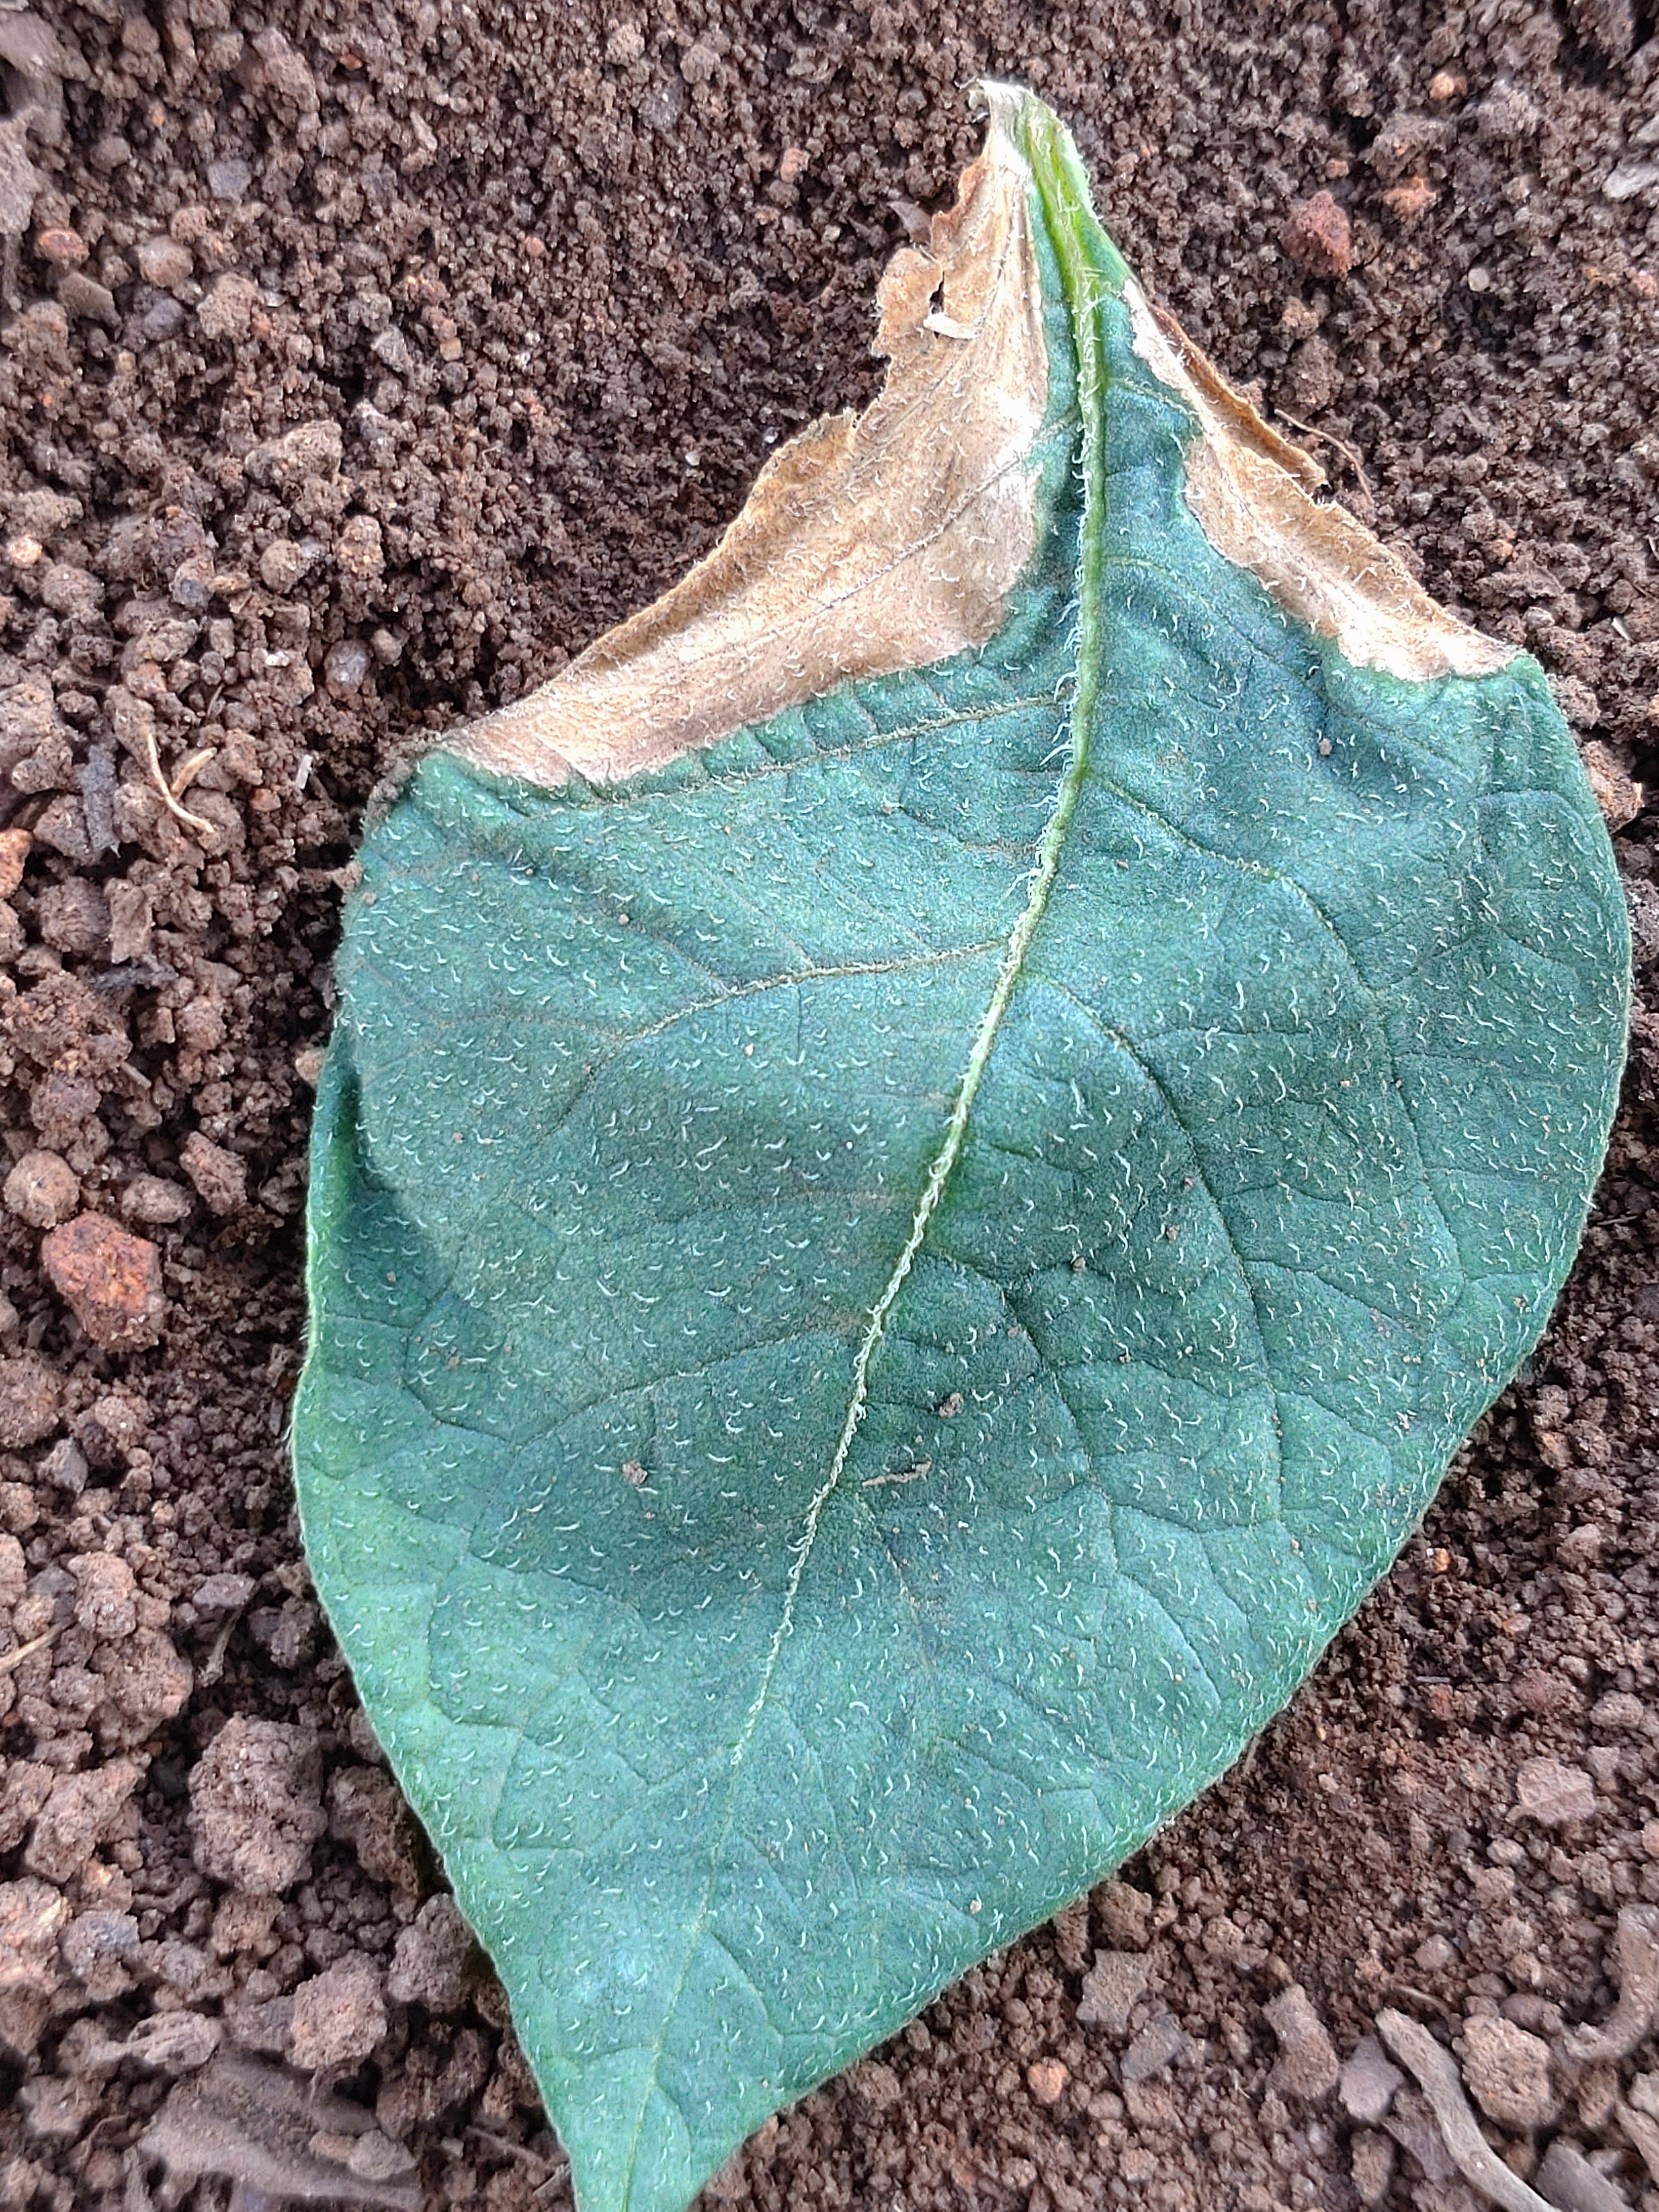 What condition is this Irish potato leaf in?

early blight
